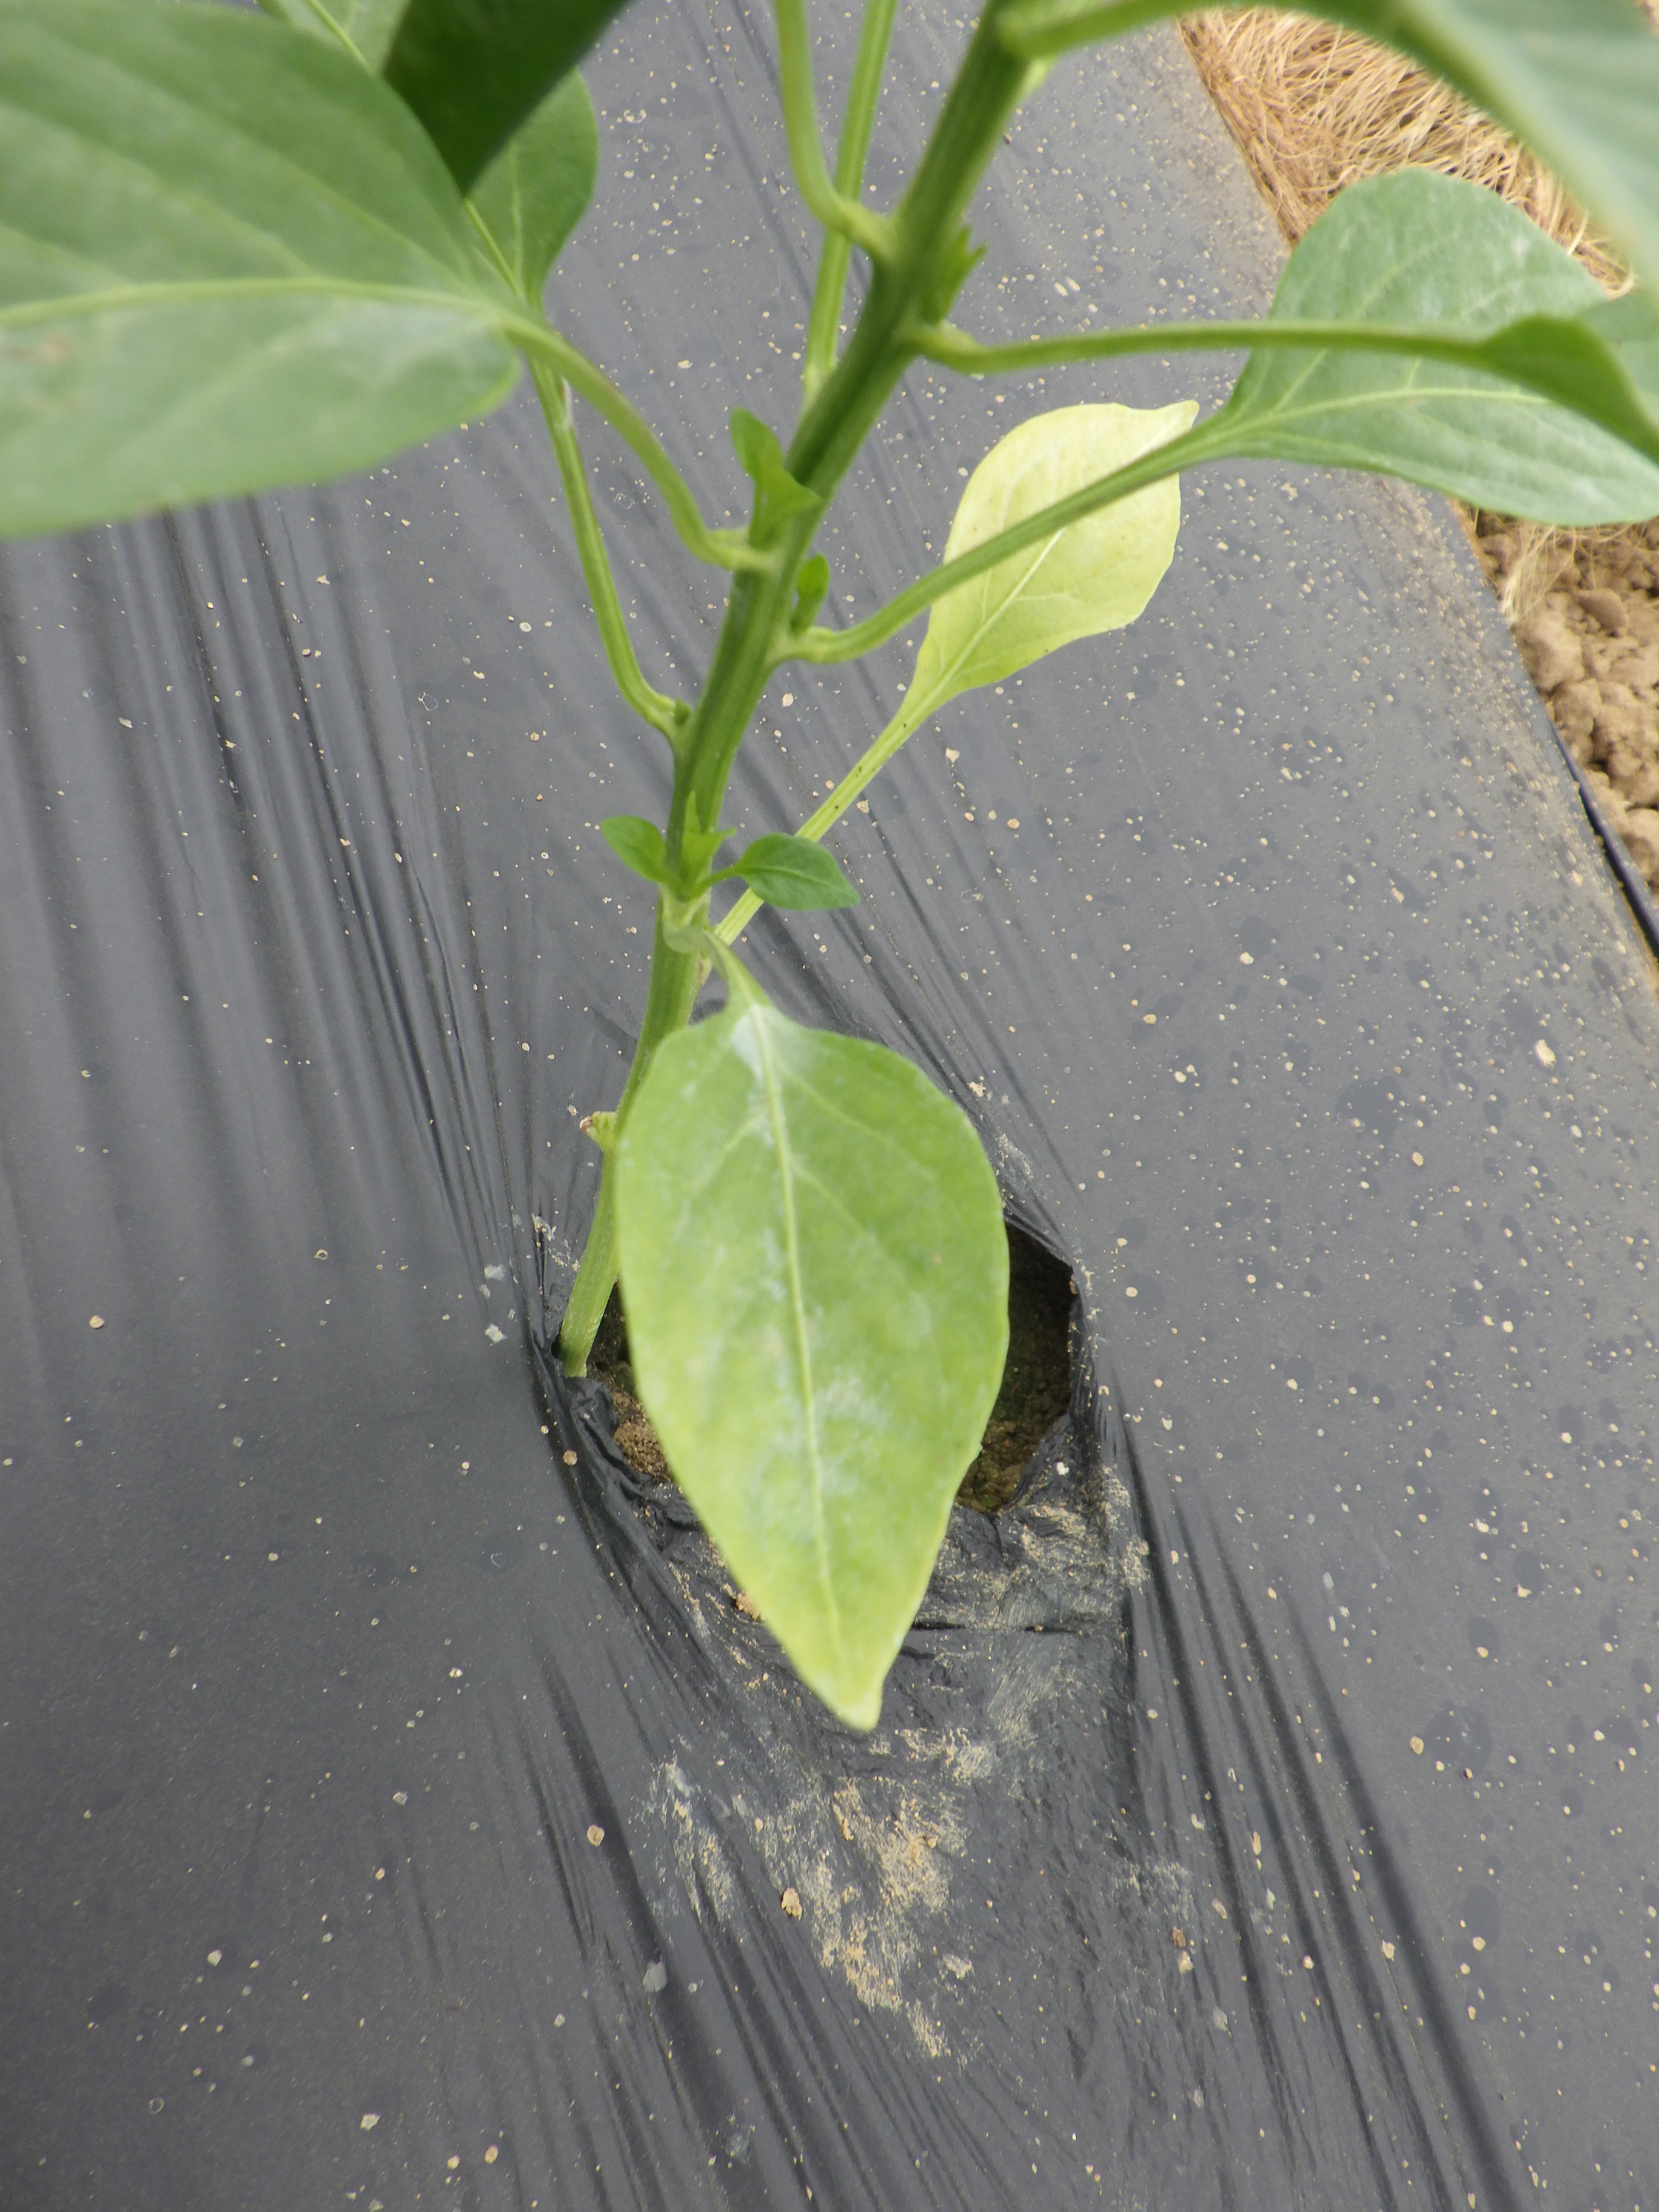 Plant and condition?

bell pepper, chlorosis
